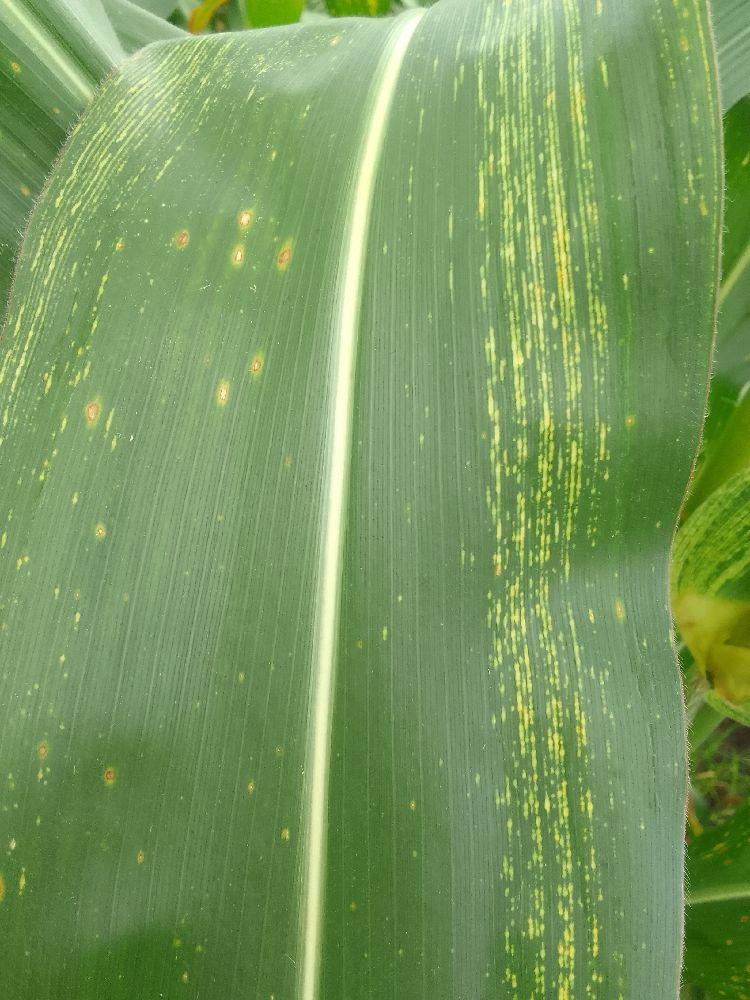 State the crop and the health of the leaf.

maize, maize streak virus
